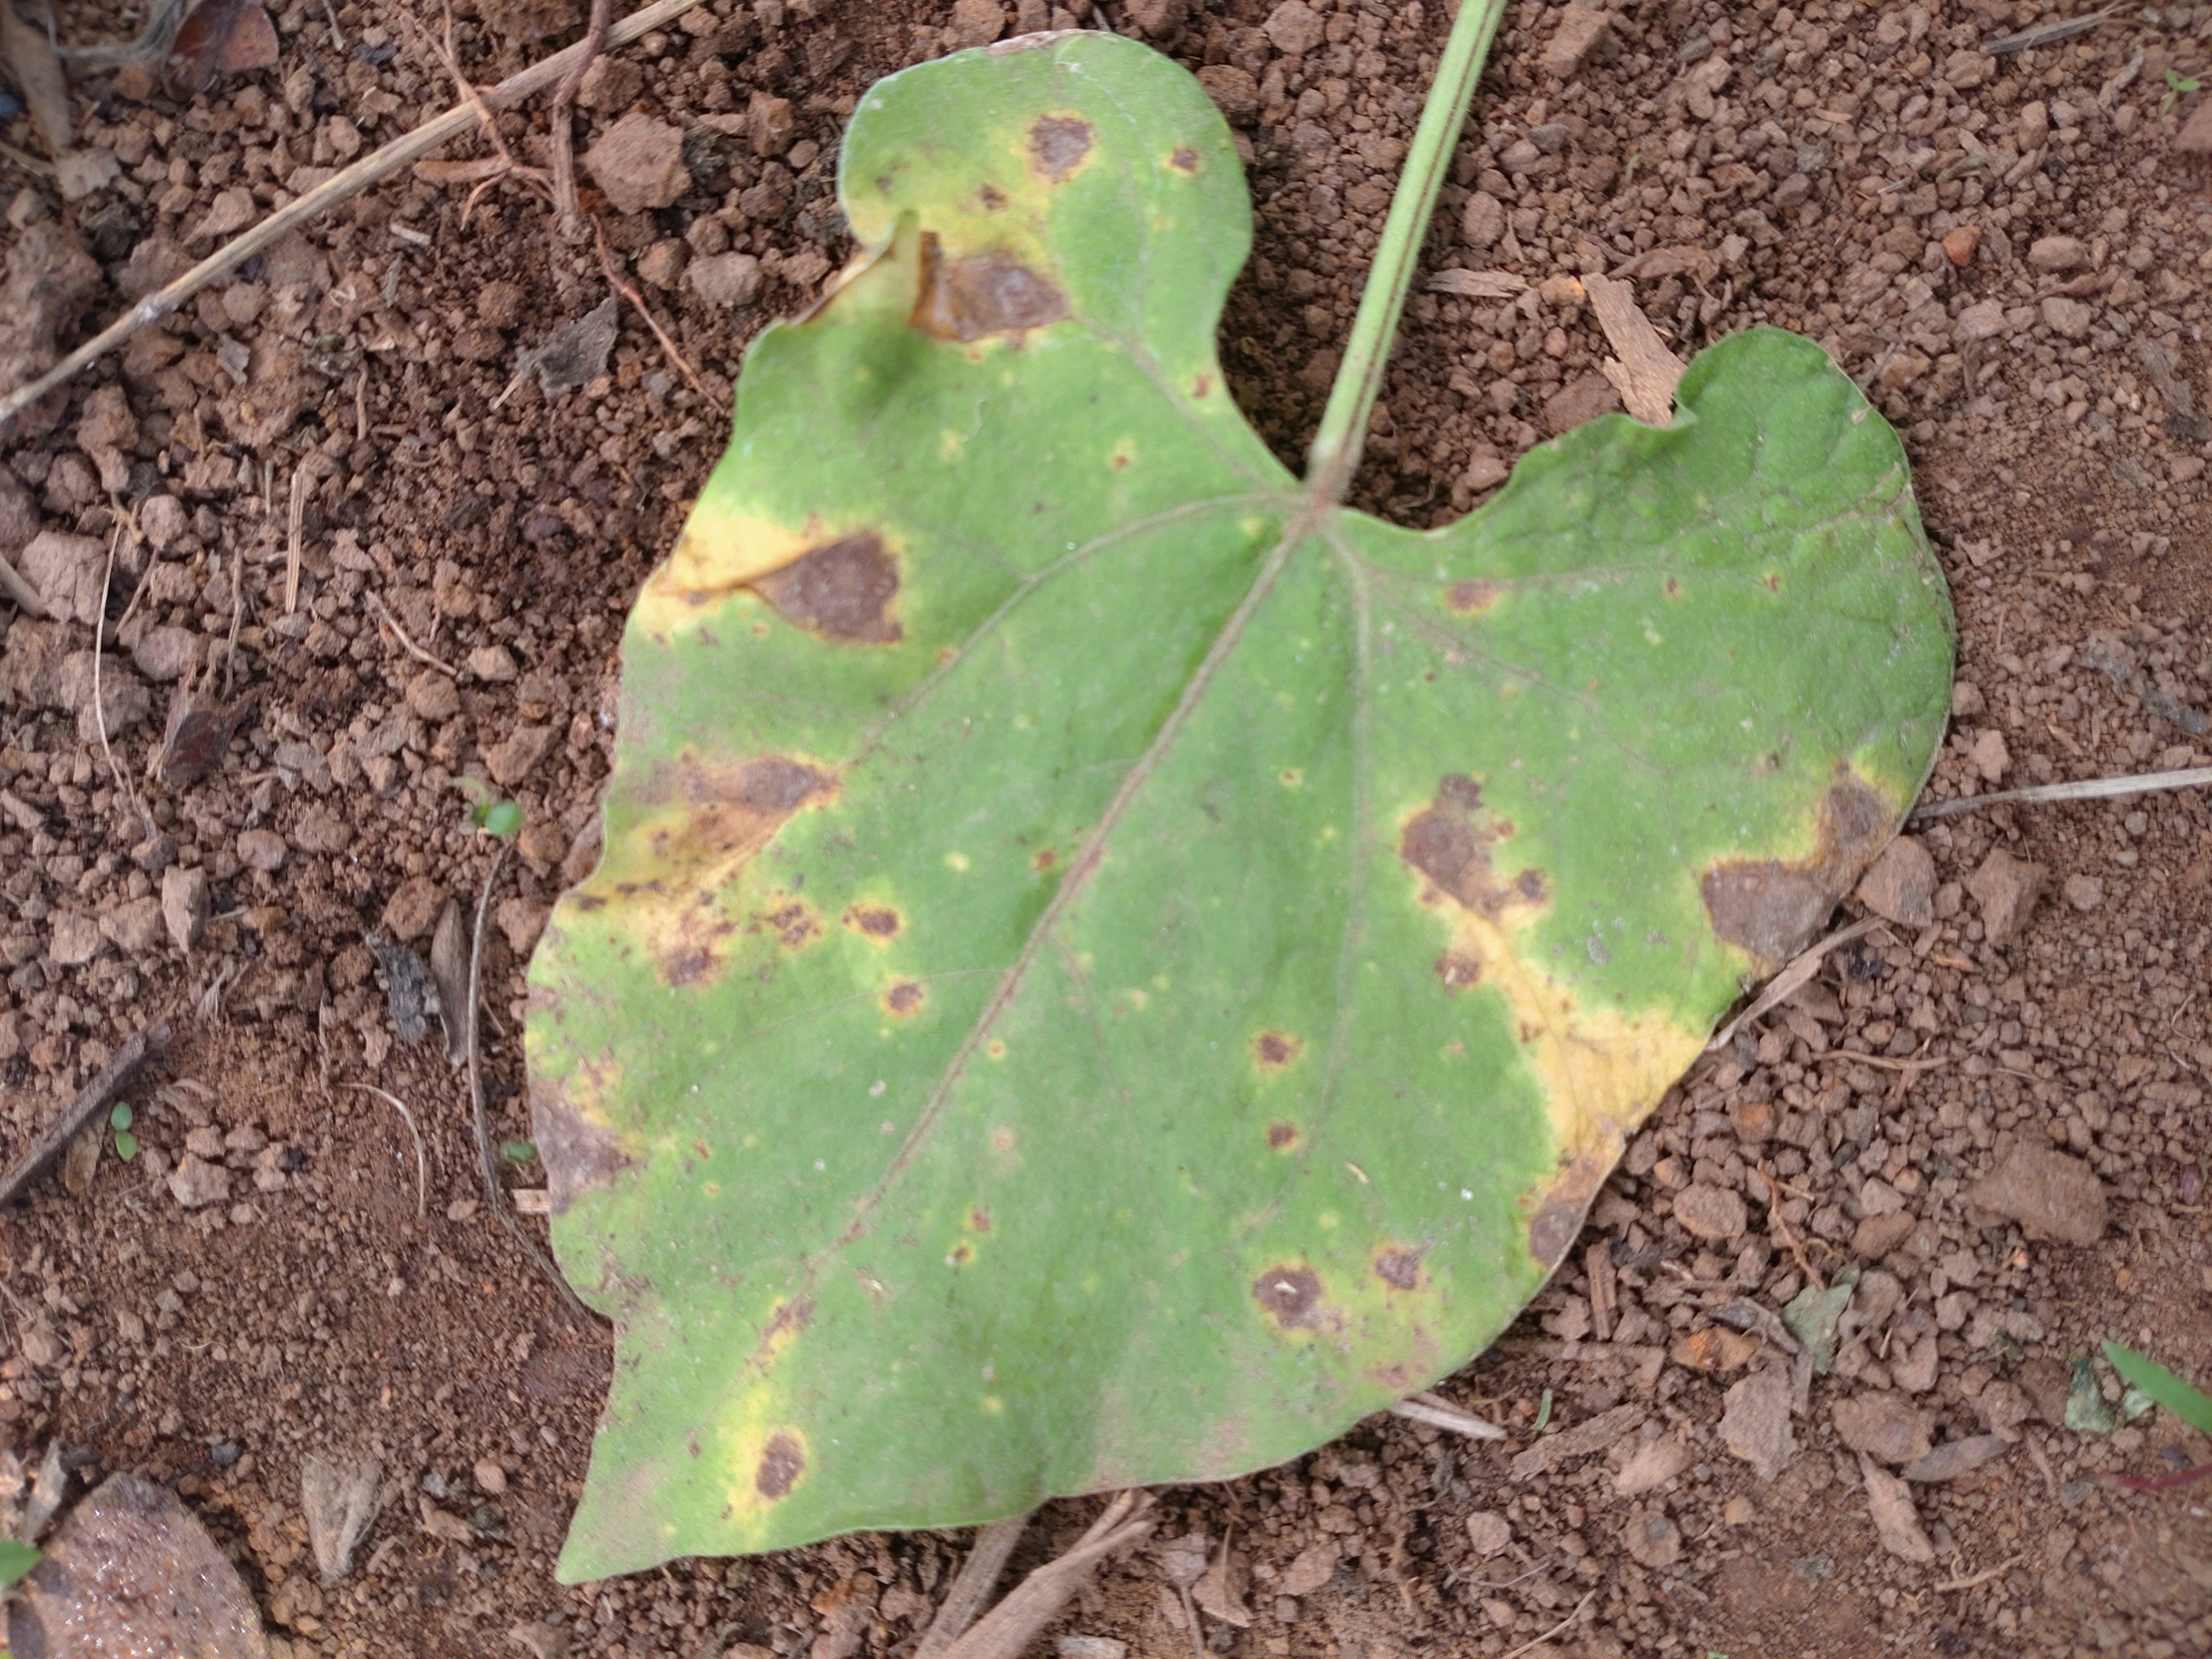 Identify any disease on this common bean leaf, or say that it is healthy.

rust
